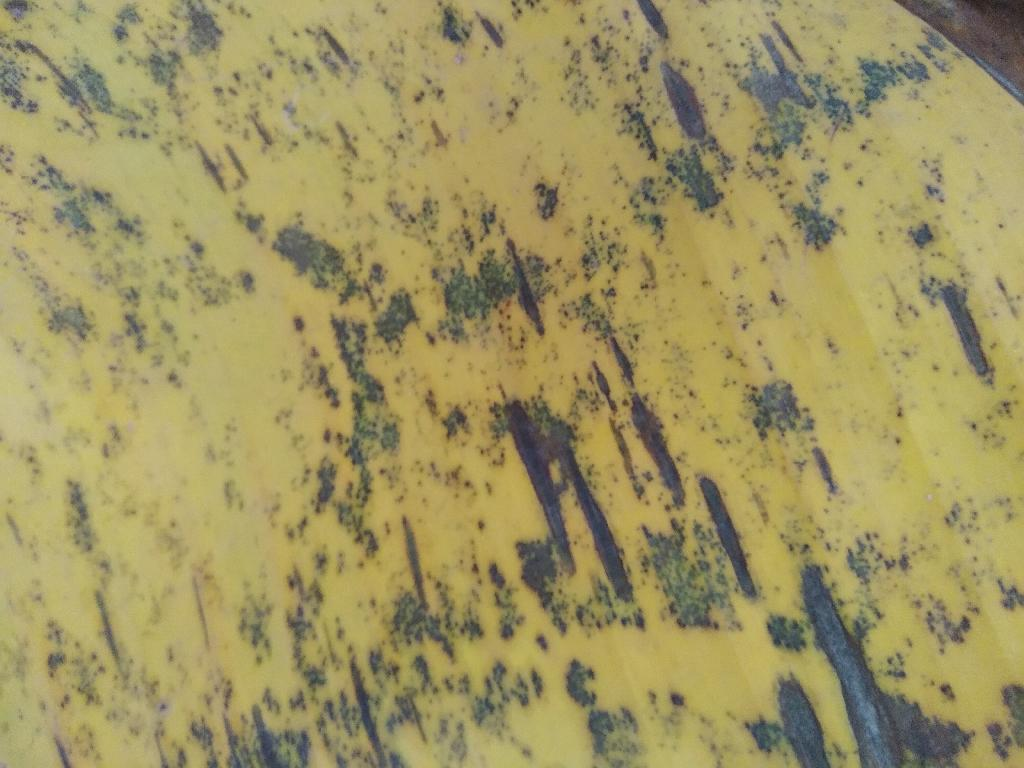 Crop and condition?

banana, black sigatoka
